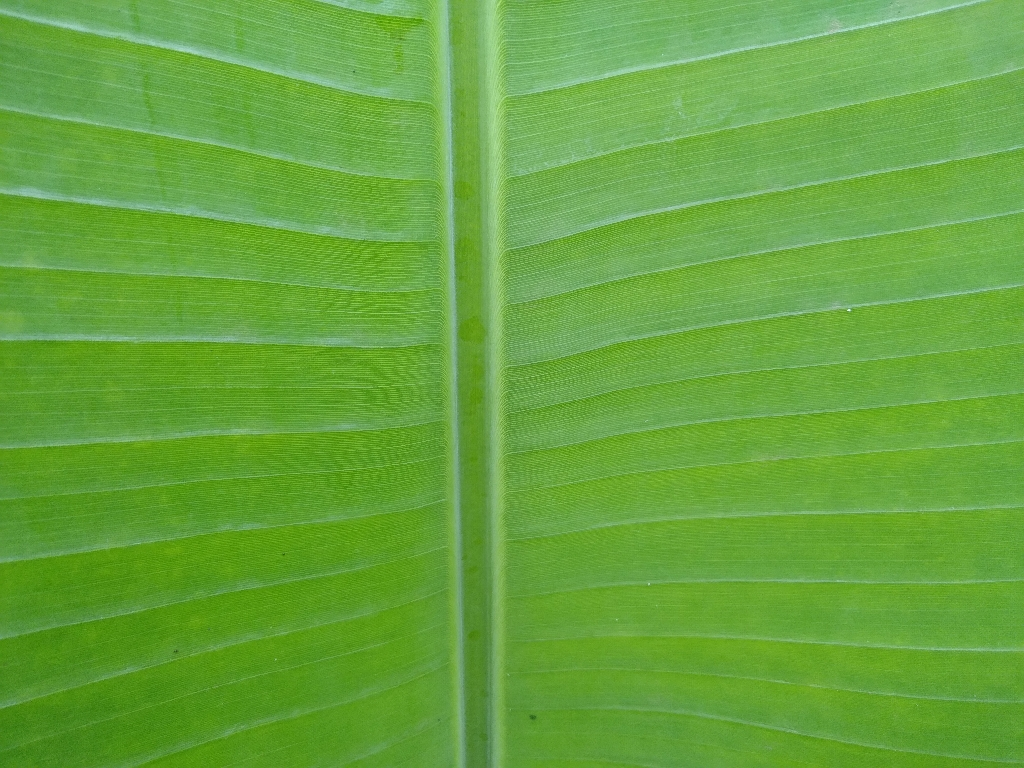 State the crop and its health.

banana, healthy
